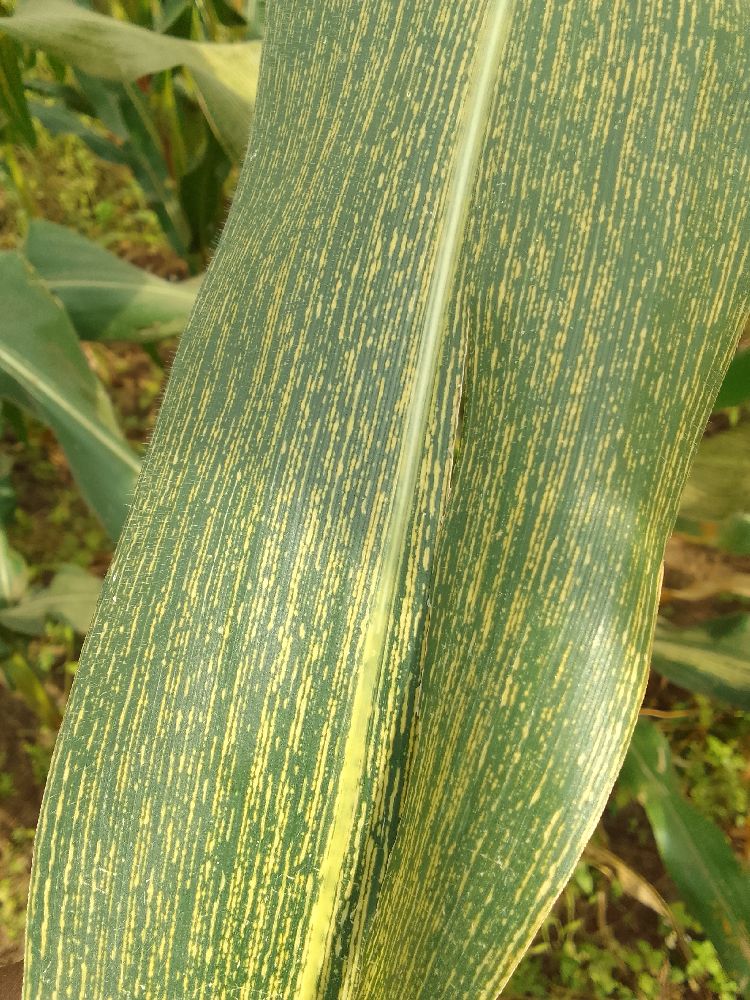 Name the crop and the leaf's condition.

maize, maize streak virus
